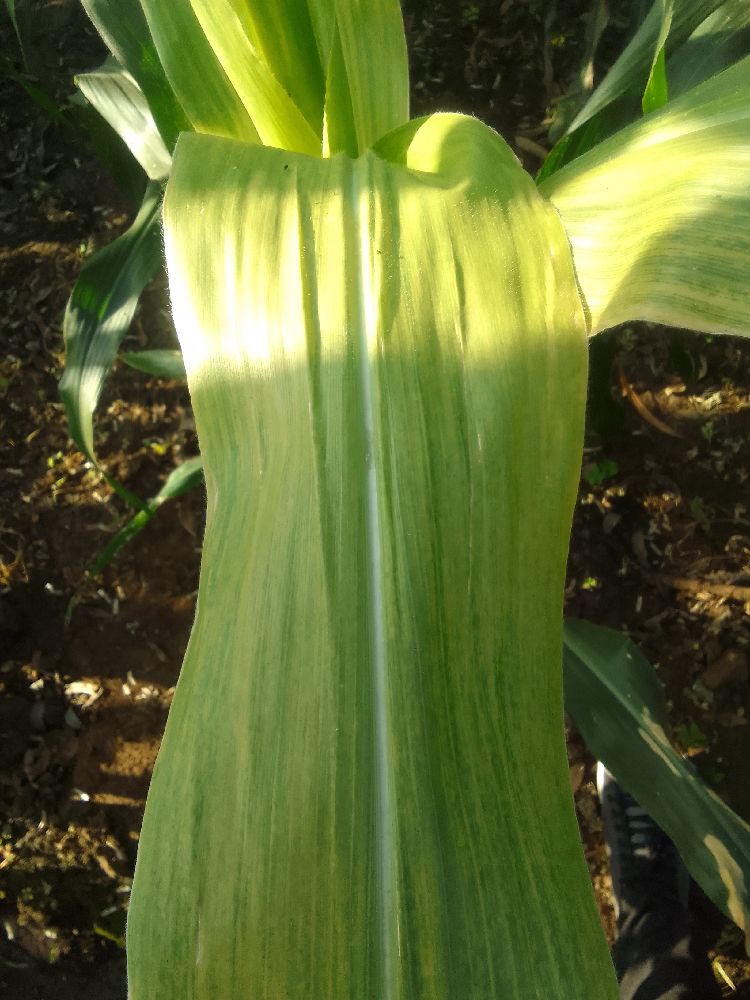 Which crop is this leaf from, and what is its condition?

maize, maize lethal necrosis
